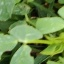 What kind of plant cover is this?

unstructured weed
